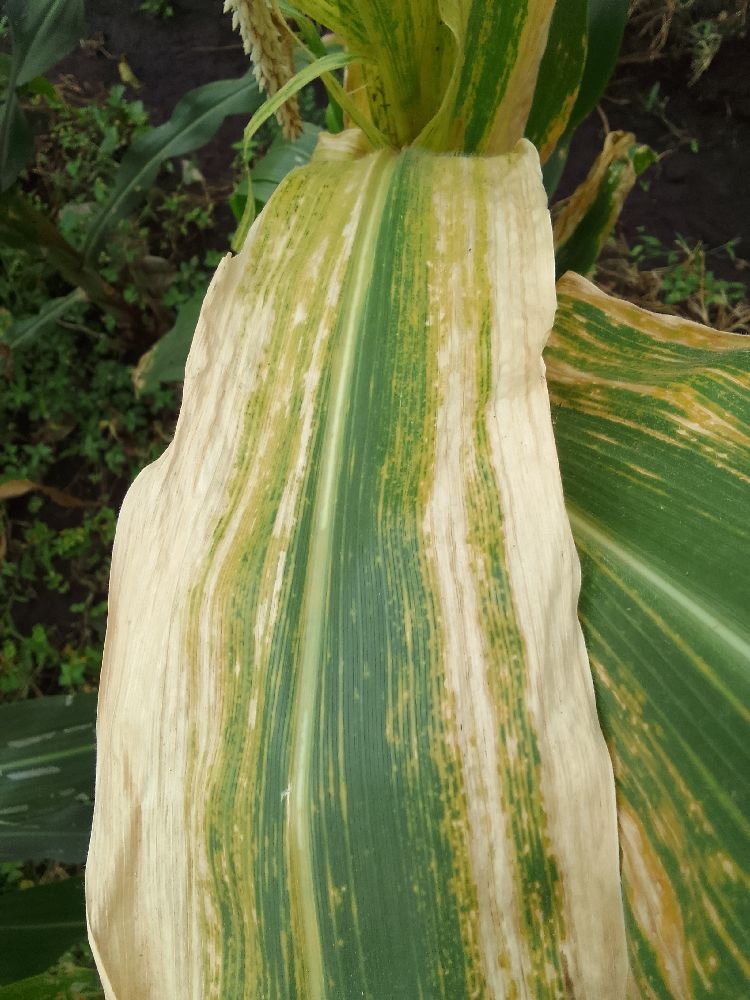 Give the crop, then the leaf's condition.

maize, maize lethal necrosis
